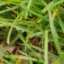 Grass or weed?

grass
